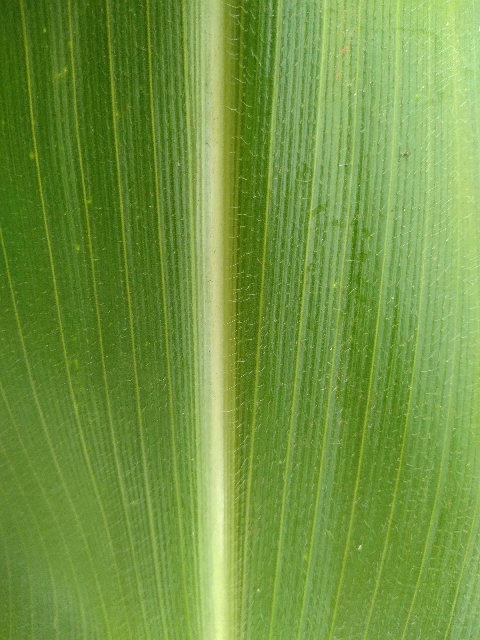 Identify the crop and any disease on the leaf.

maize, healthy
